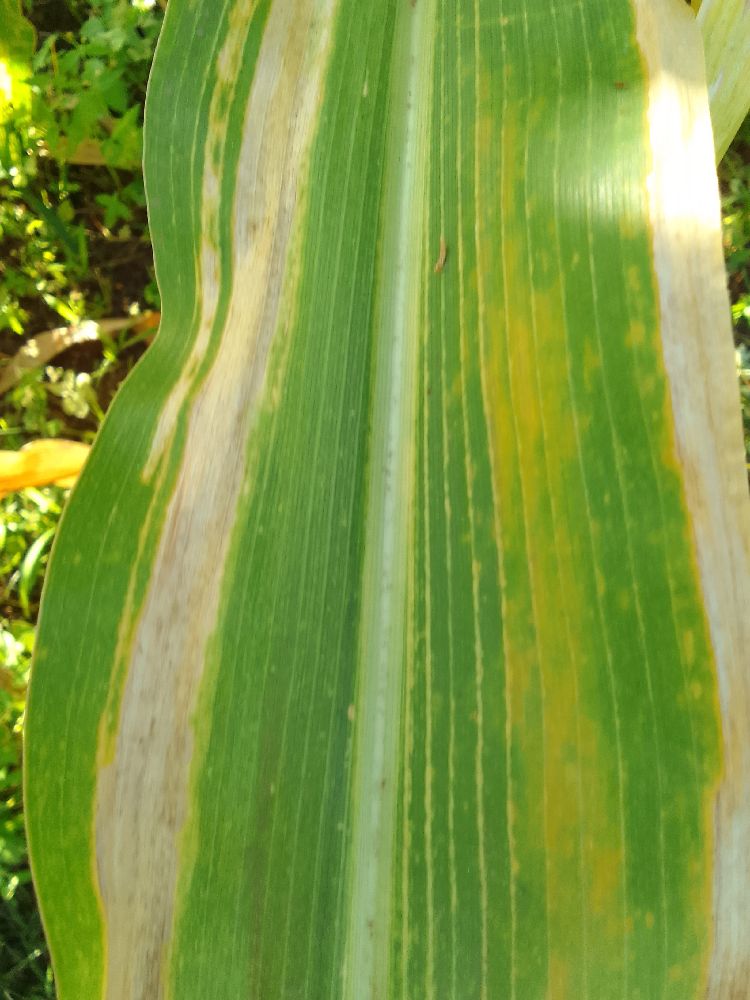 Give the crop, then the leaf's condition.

maize, maize lethal necrosis
